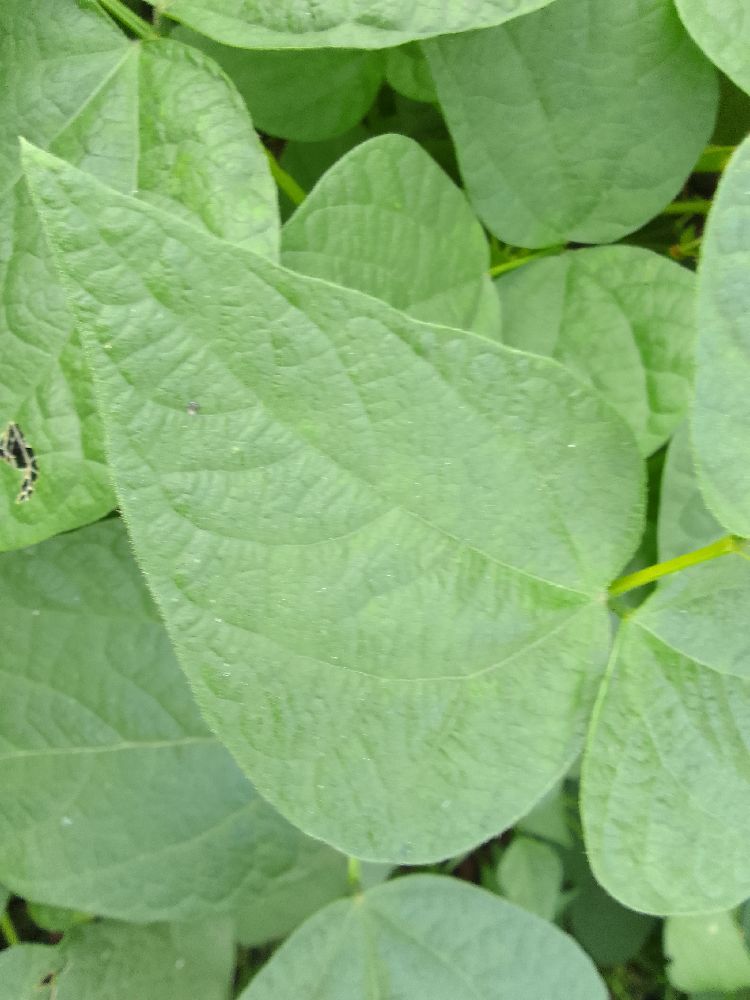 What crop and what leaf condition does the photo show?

common bean, healthy
